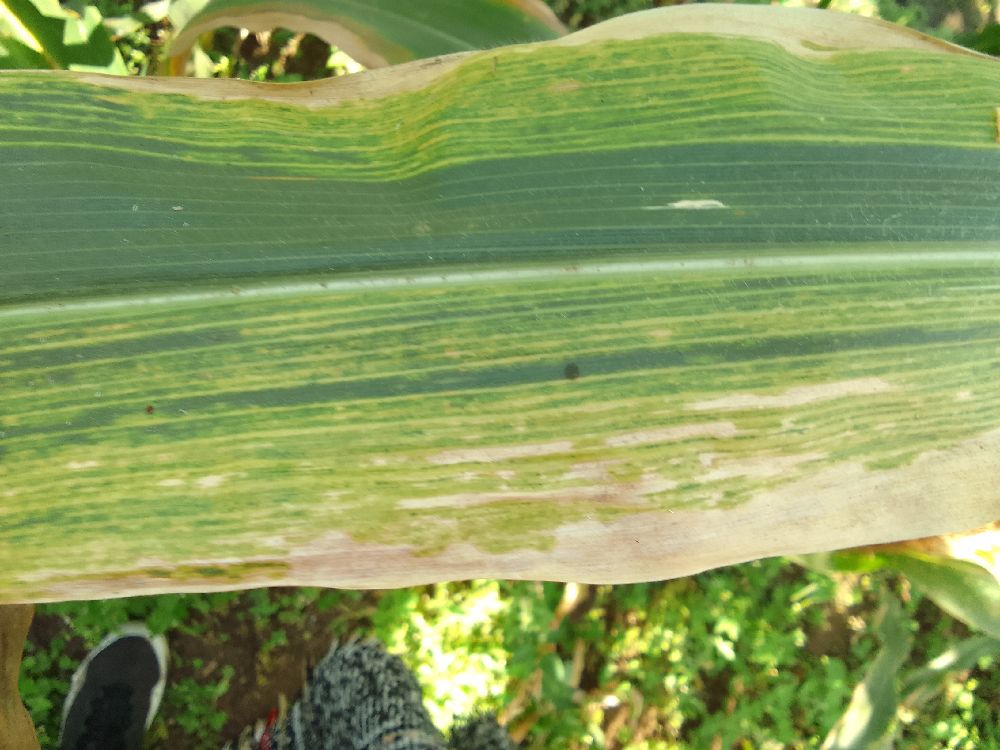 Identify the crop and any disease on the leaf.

maize, maize lethal necrosis
